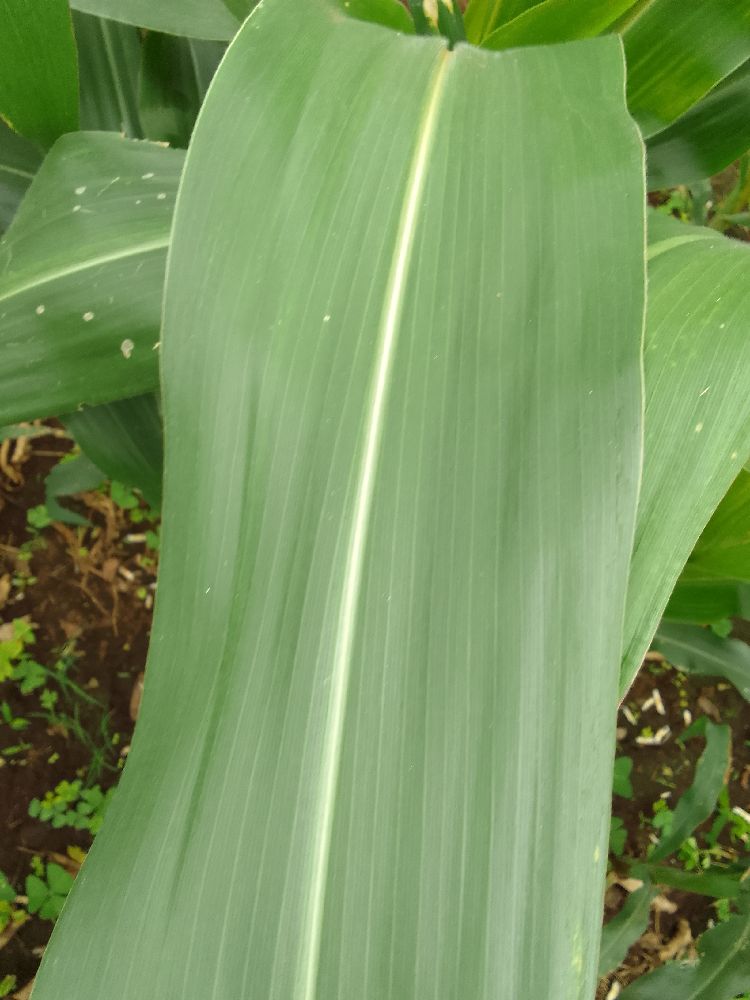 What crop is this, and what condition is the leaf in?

maize, healthy
